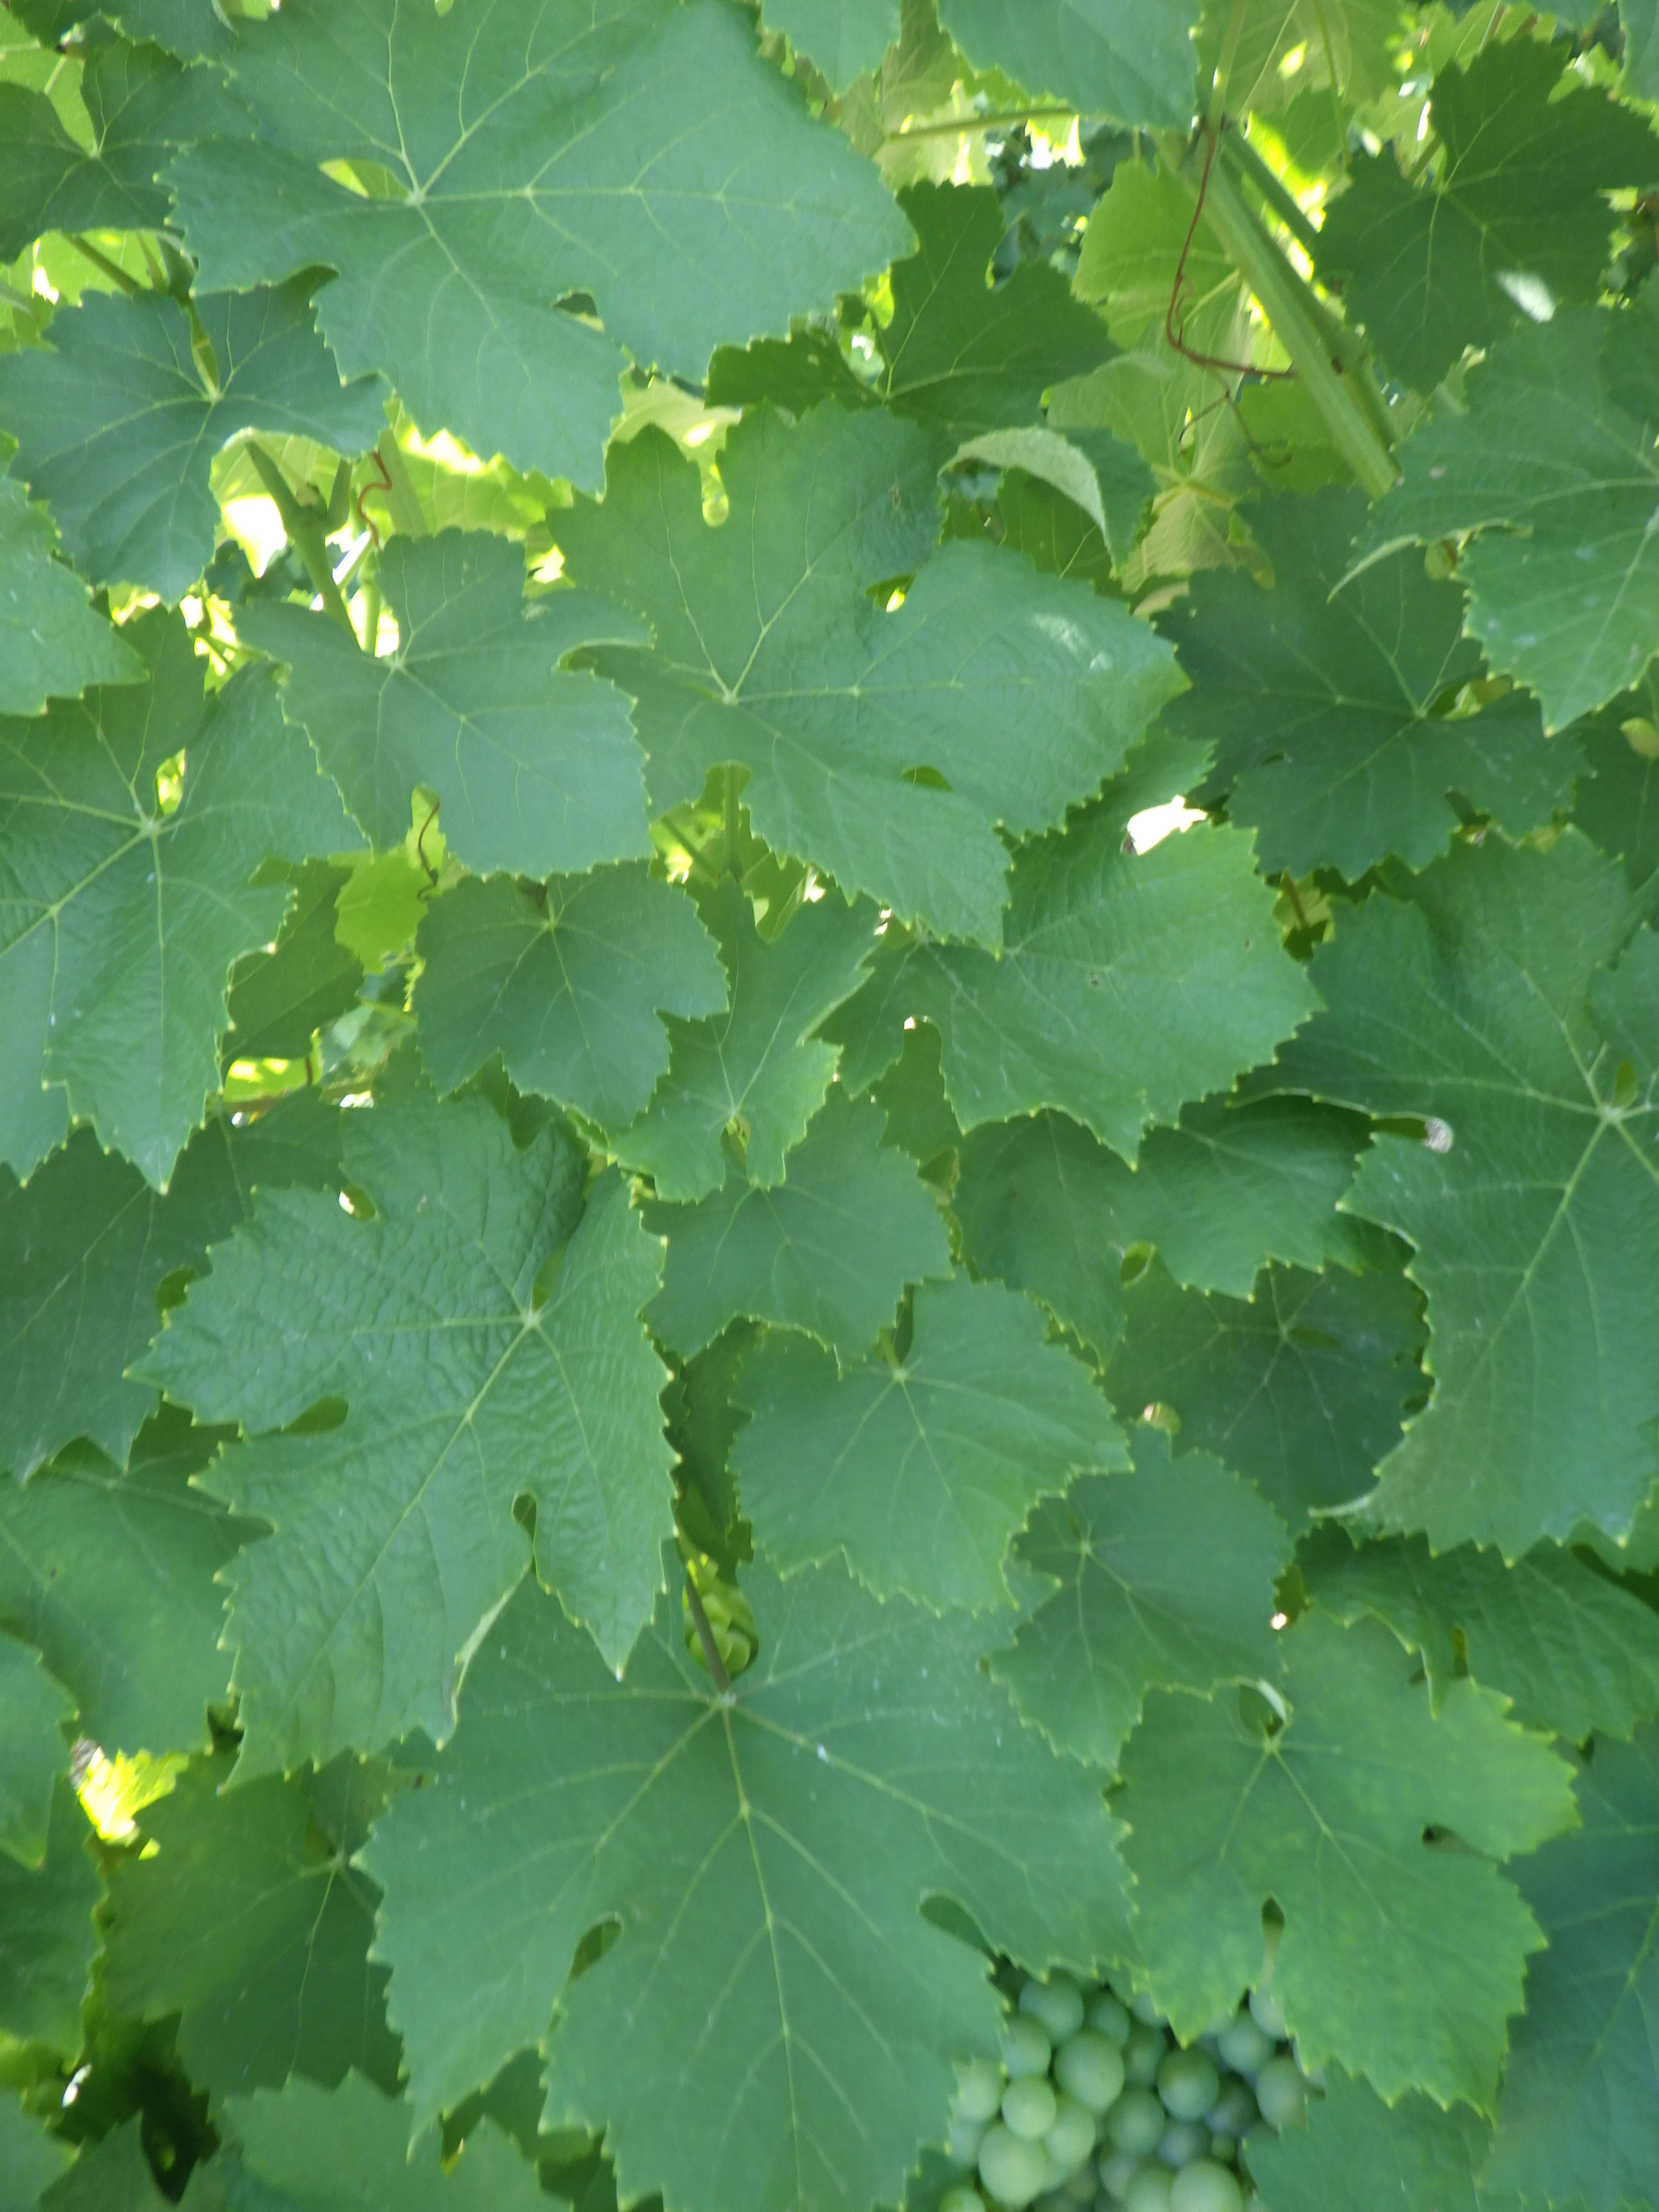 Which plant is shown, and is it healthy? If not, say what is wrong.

grapevine, altica
